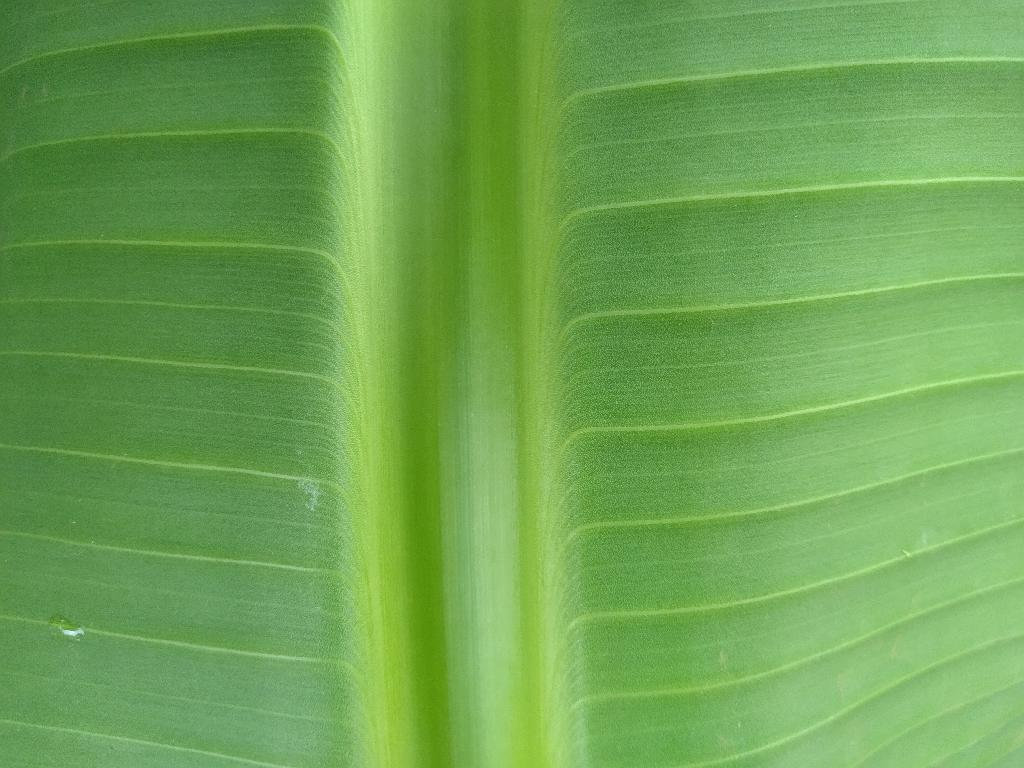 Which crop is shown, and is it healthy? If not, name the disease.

banana, healthy
